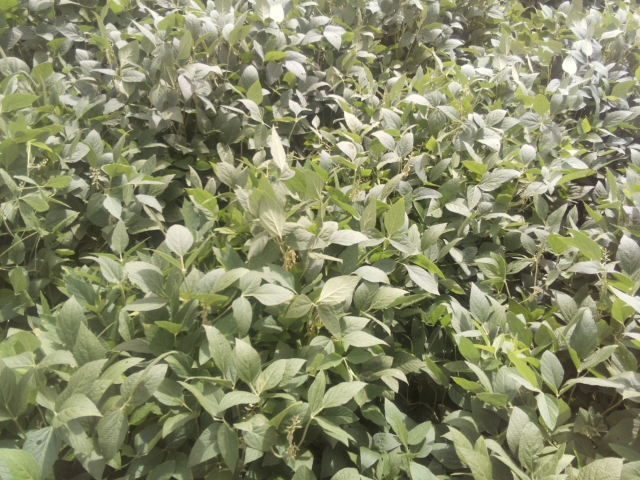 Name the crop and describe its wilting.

soybean, slight leaflet or petiole turgor loss in upper canopy
